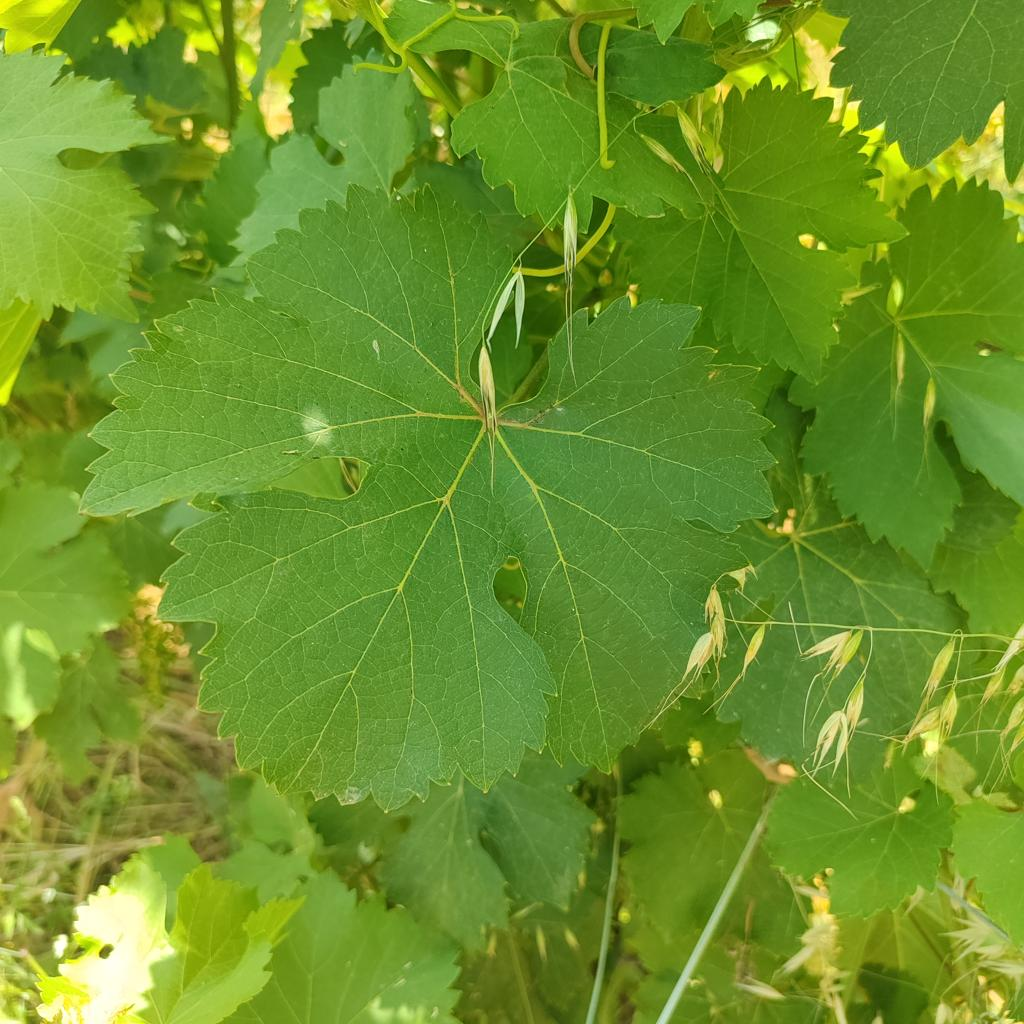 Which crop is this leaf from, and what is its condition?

grapevine, healthy
